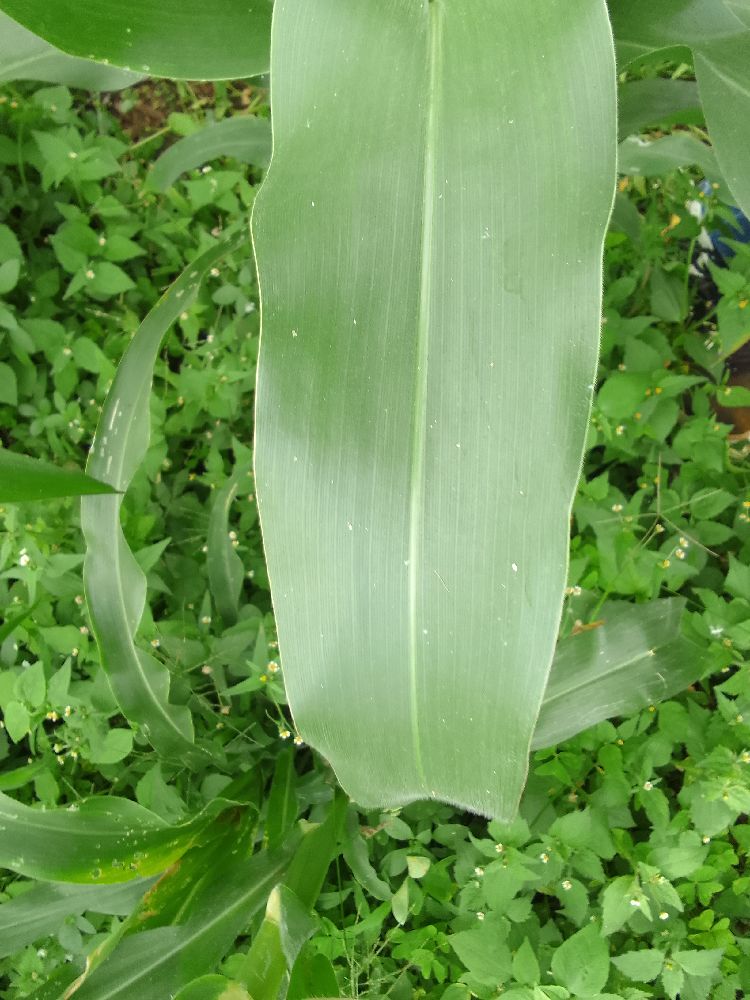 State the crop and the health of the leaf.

maize, healthy
